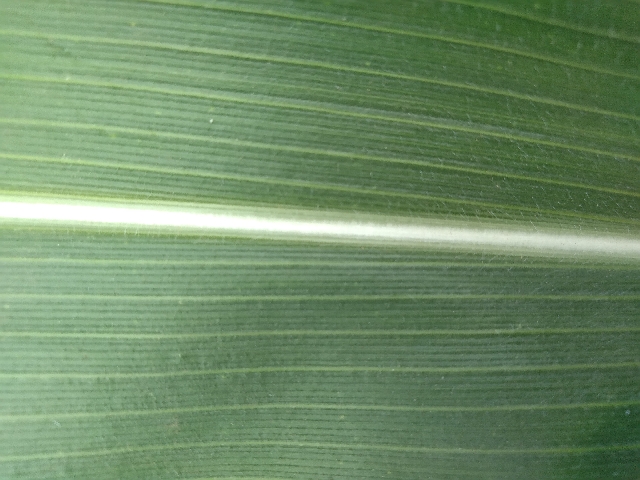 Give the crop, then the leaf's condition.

maize, healthy
